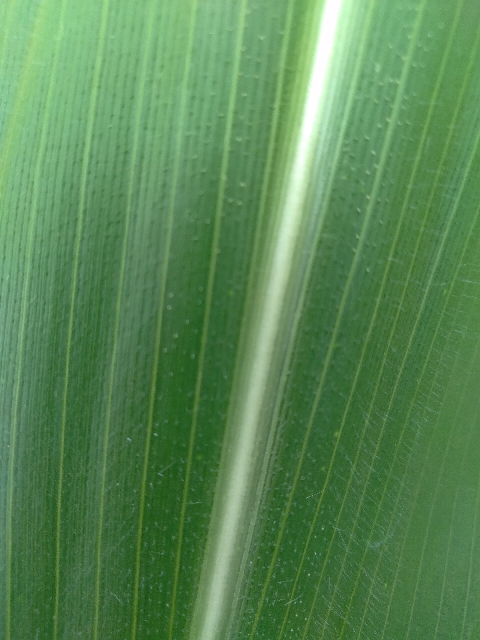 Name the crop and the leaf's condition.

maize, healthy
